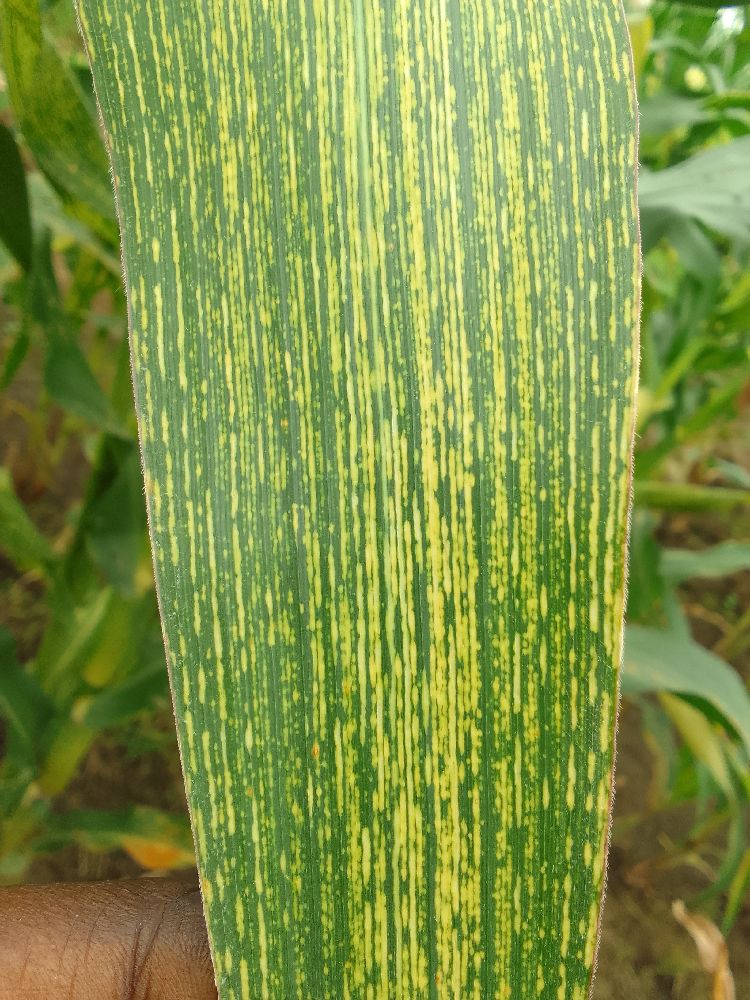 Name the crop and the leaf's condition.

maize, maize streak virus
